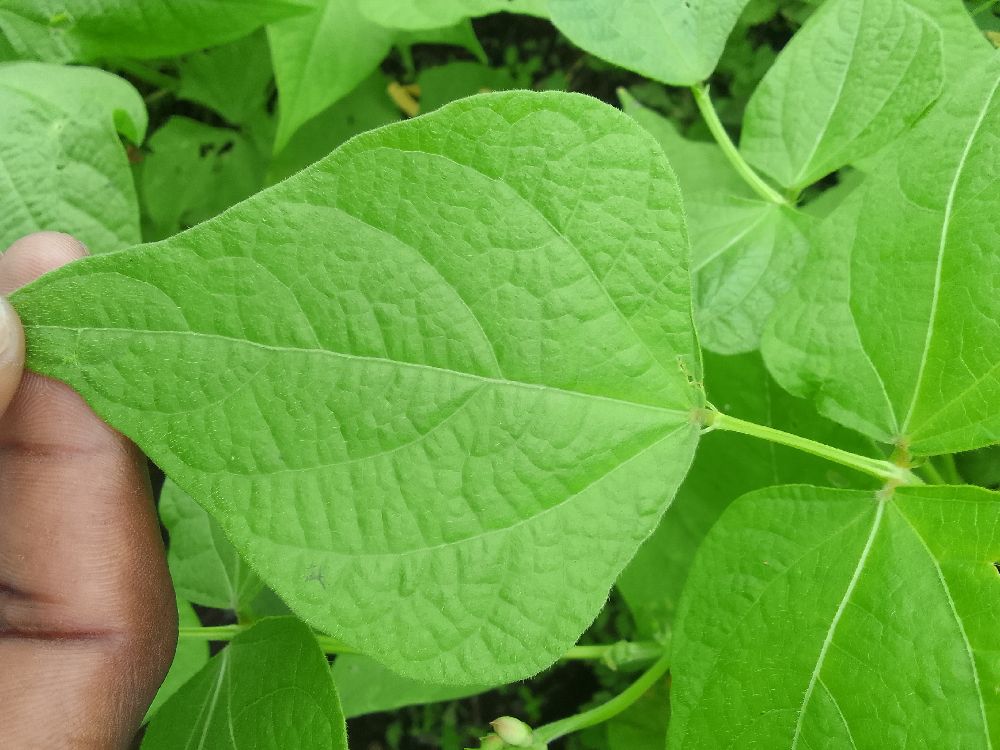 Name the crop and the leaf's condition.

common bean, healthy
